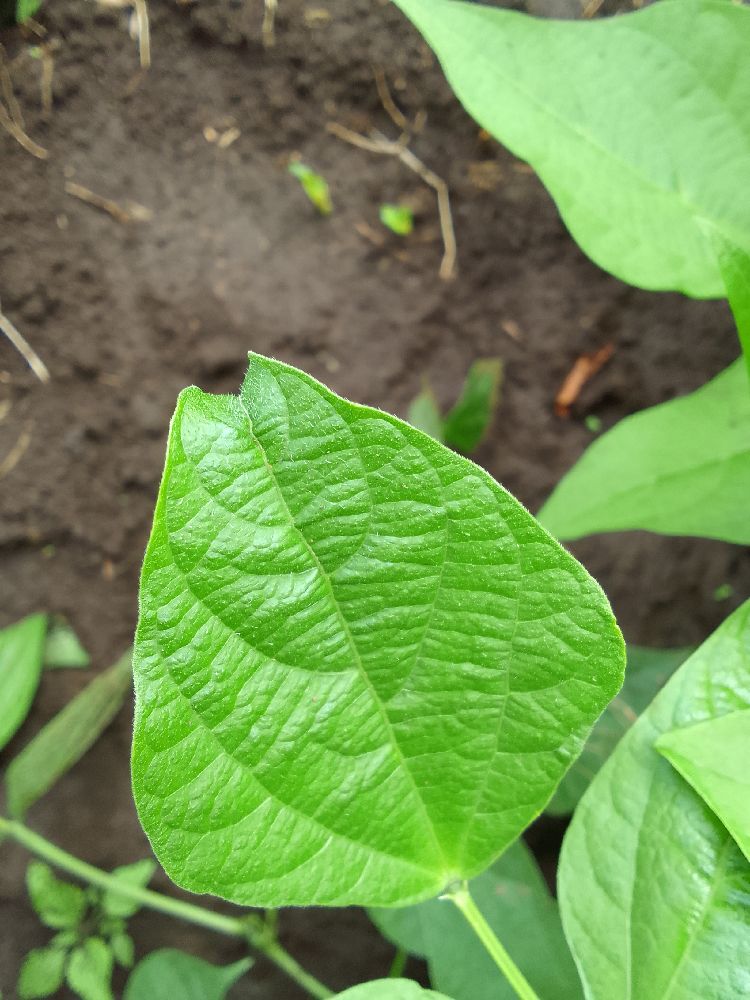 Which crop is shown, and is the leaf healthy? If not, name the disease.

common bean, healthy
